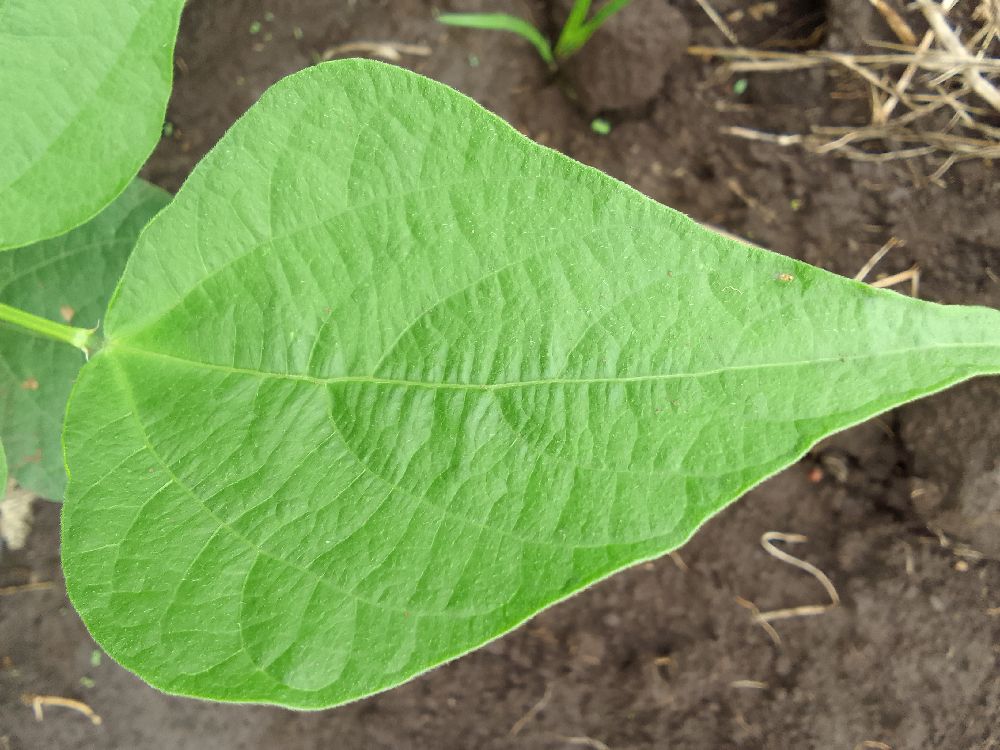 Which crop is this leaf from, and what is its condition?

common bean, healthy
